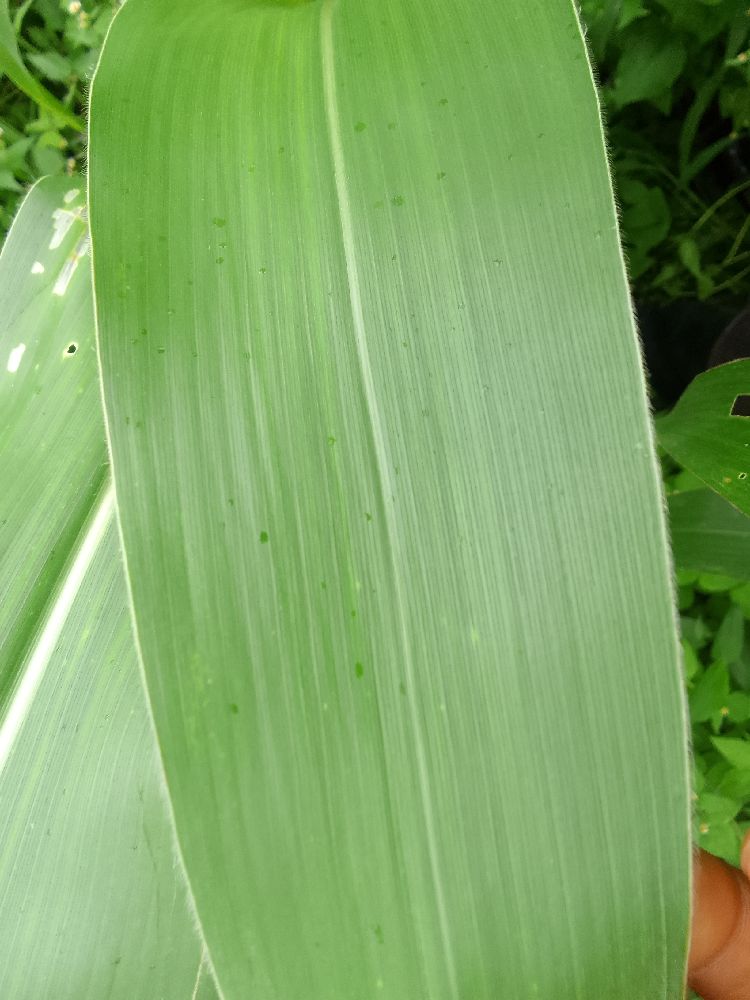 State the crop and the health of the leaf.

maize, healthy
